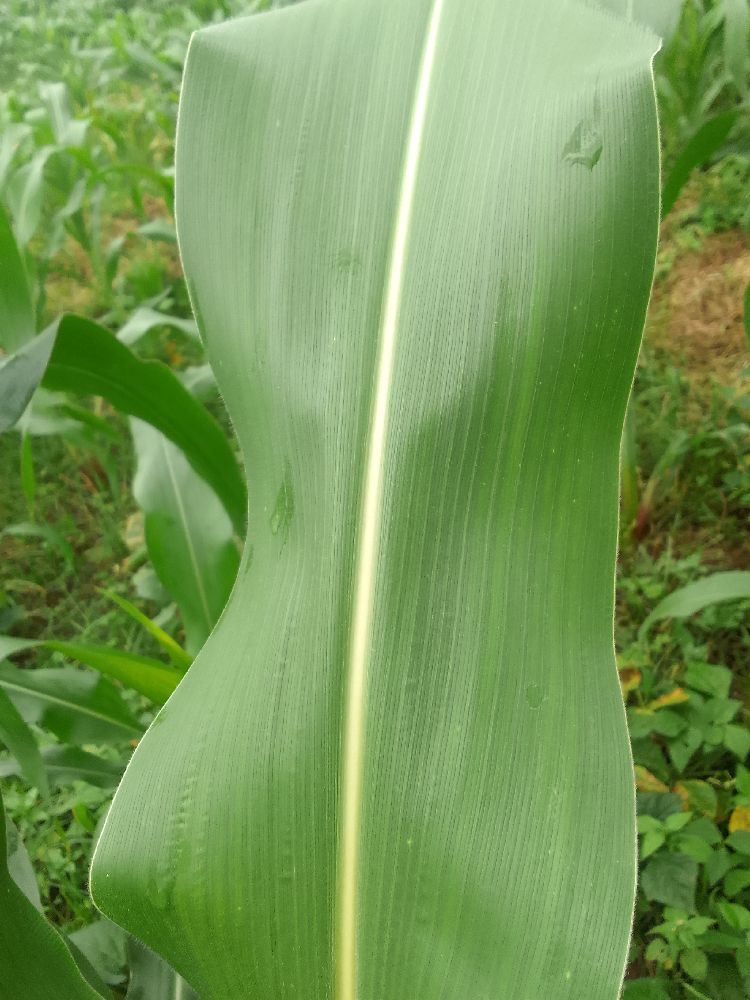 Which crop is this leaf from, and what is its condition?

maize, healthy
